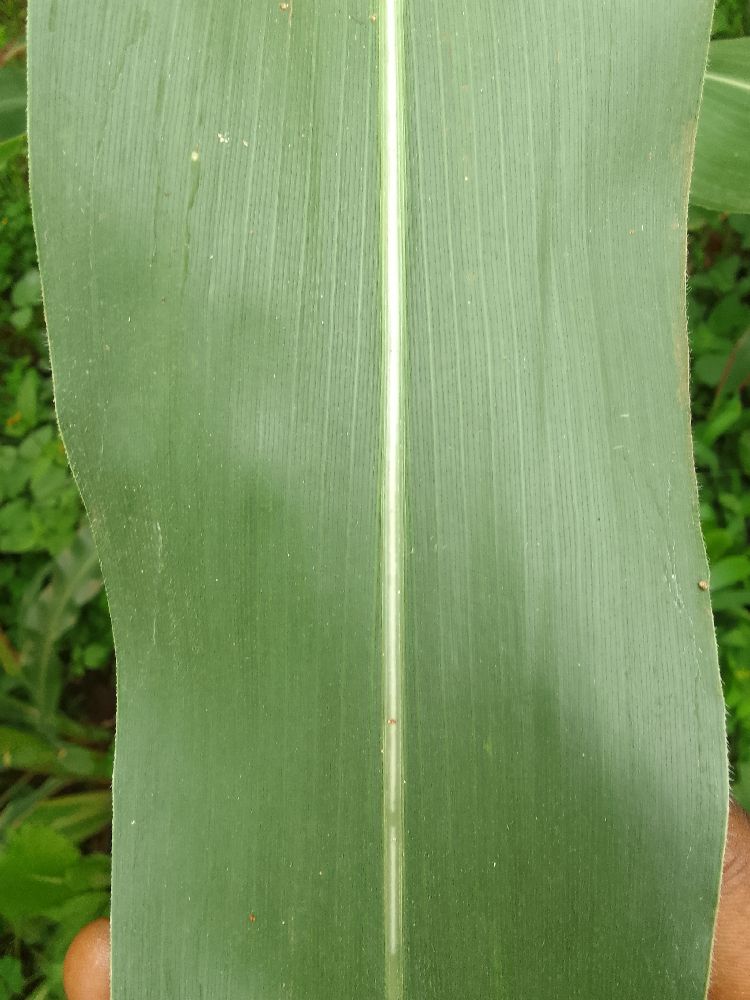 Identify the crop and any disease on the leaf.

maize, healthy
